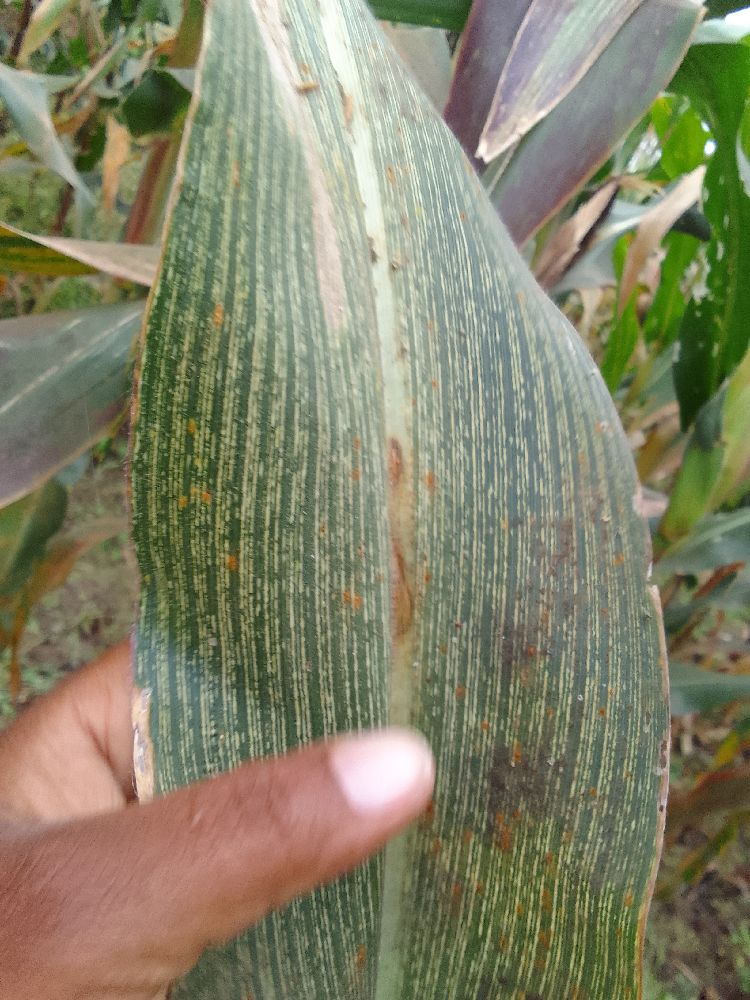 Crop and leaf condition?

maize, maize streak virus
